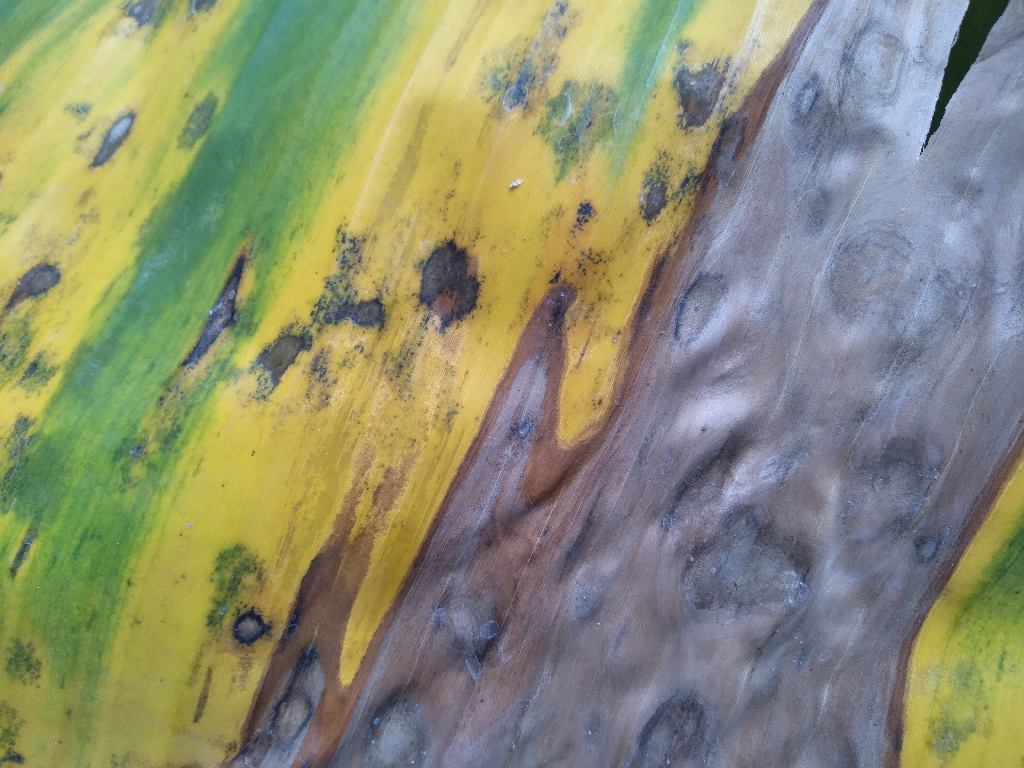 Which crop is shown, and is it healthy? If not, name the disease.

banana, black sigatoka
